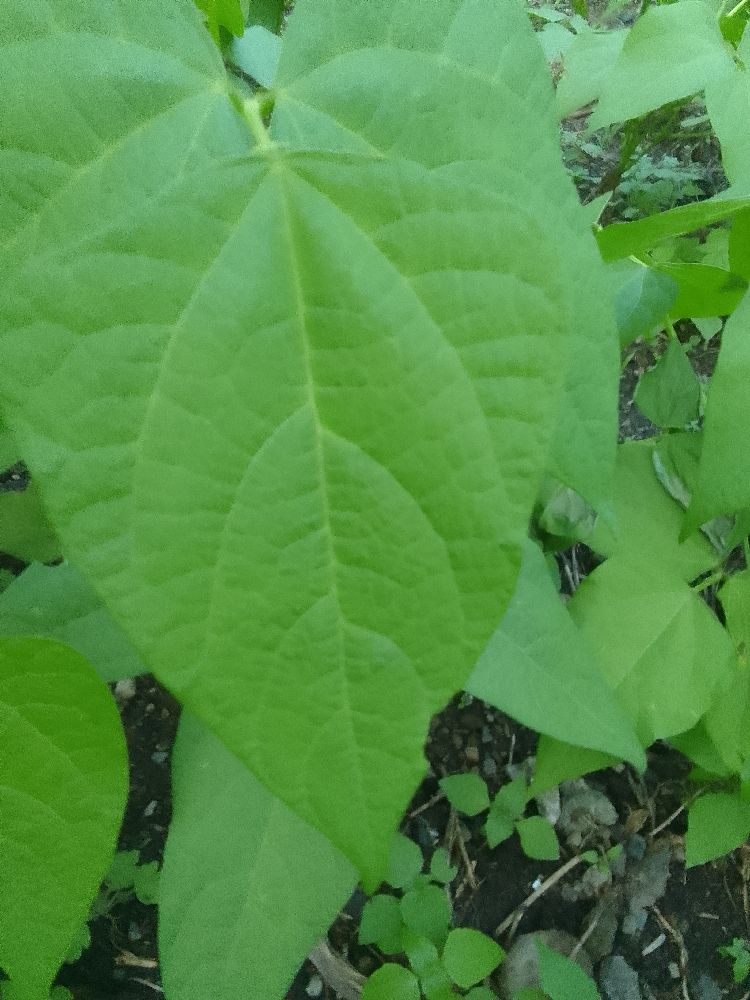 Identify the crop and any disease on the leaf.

common bean, healthy
